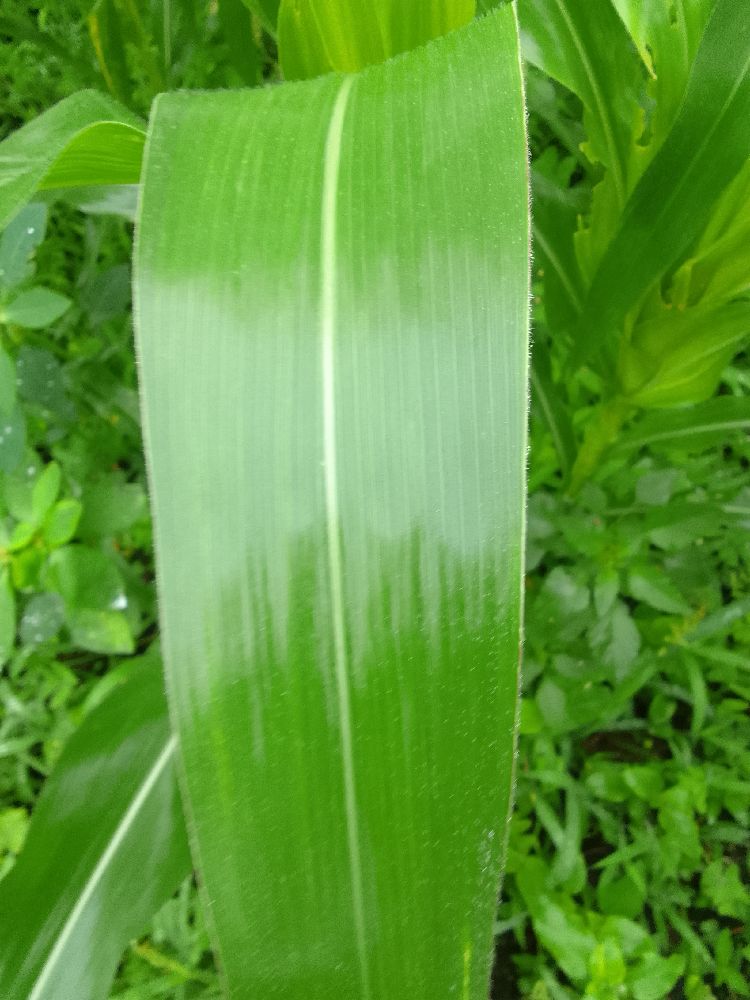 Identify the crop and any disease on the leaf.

maize, healthy
